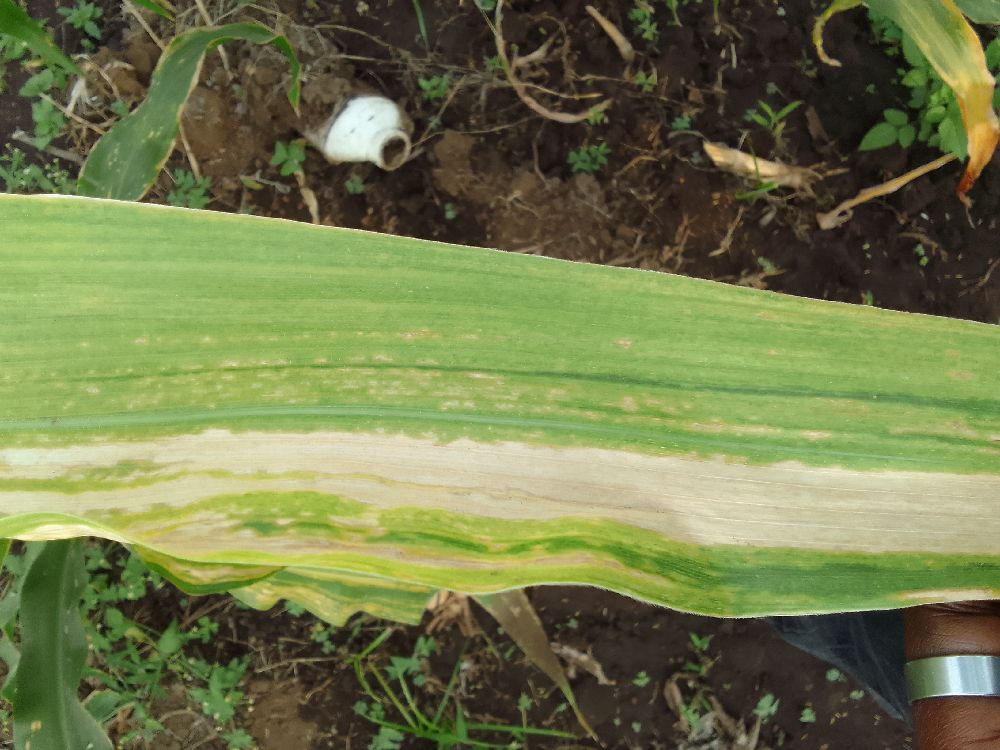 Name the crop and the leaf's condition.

maize, maize lethal necrosis
